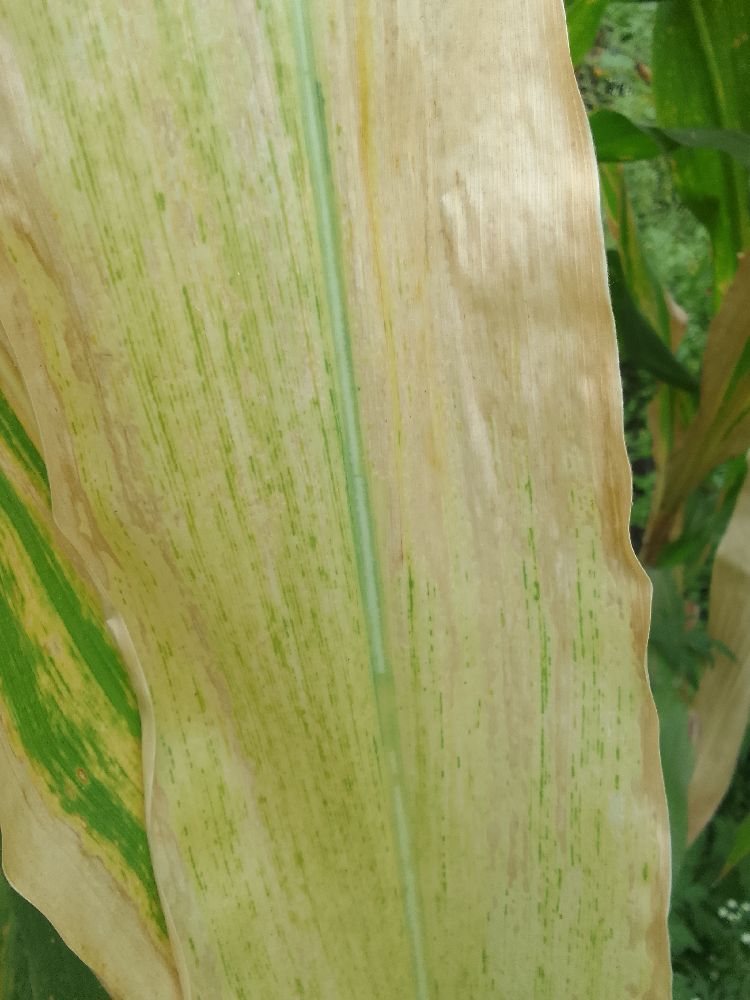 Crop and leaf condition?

maize, maize lethal necrosis
